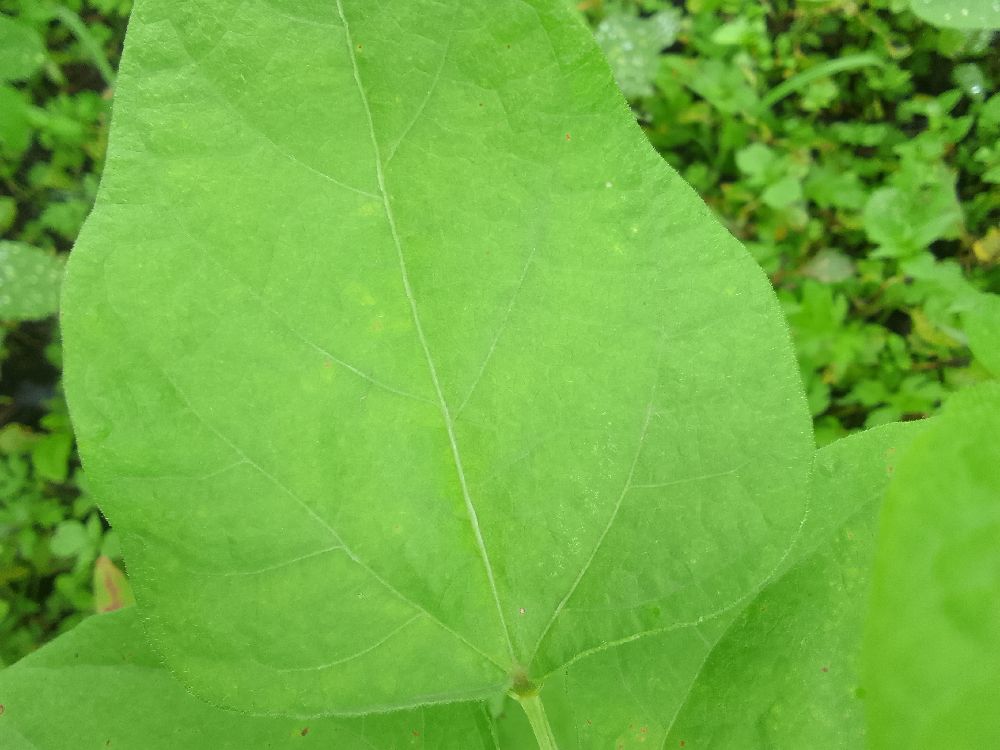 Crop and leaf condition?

common bean, healthy
